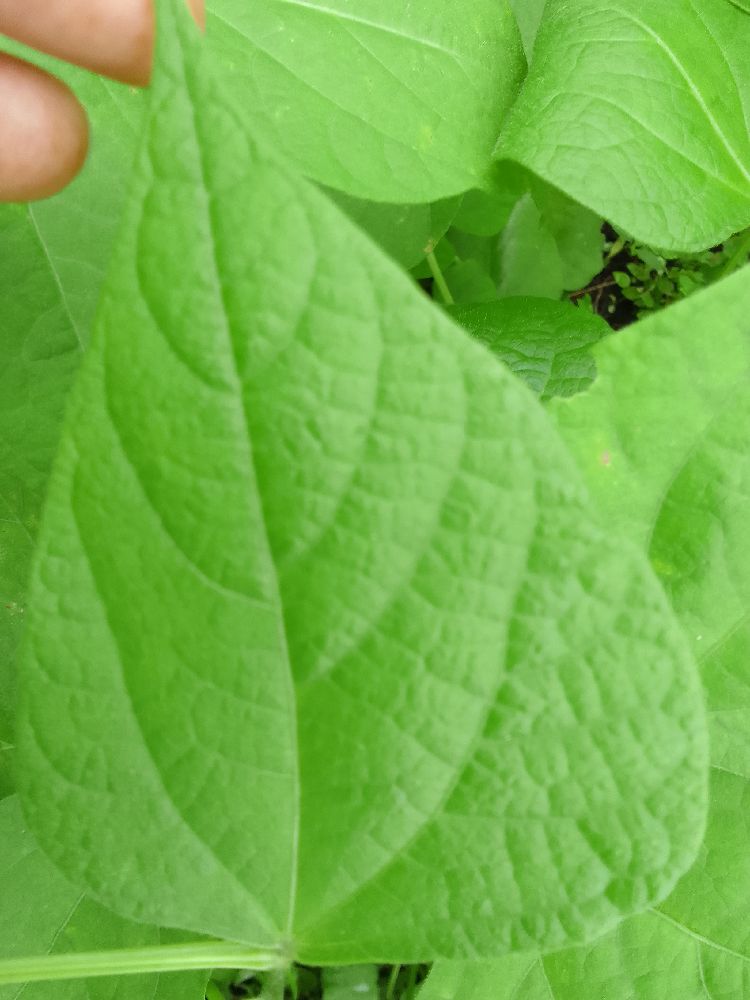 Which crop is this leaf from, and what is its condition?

common bean, healthy
